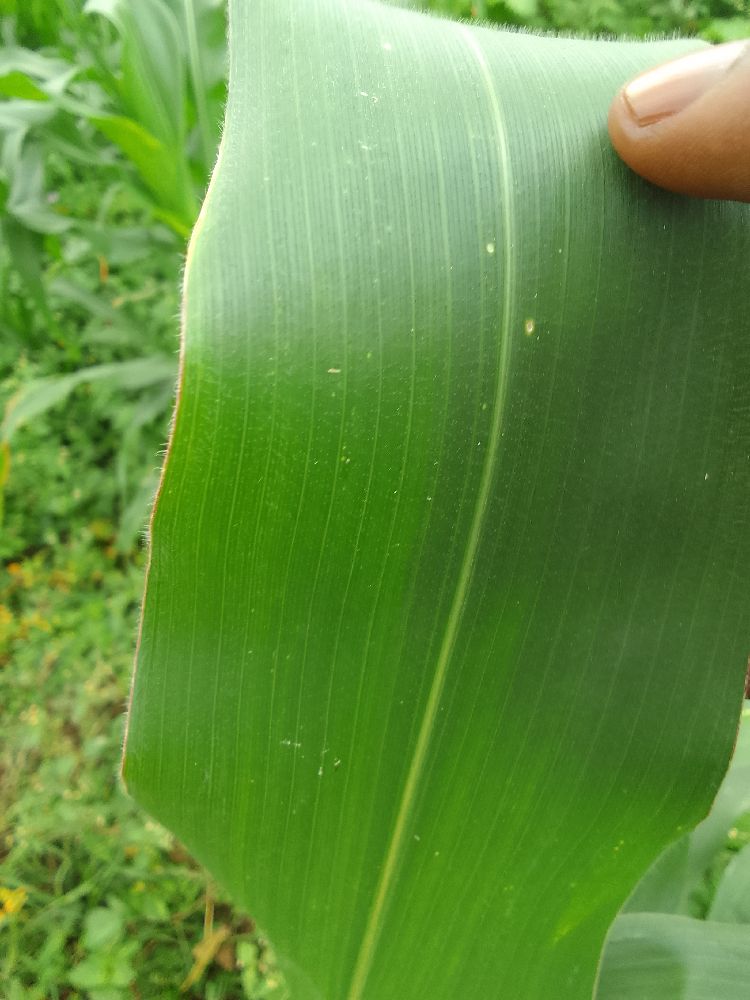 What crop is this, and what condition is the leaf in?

maize, healthy
